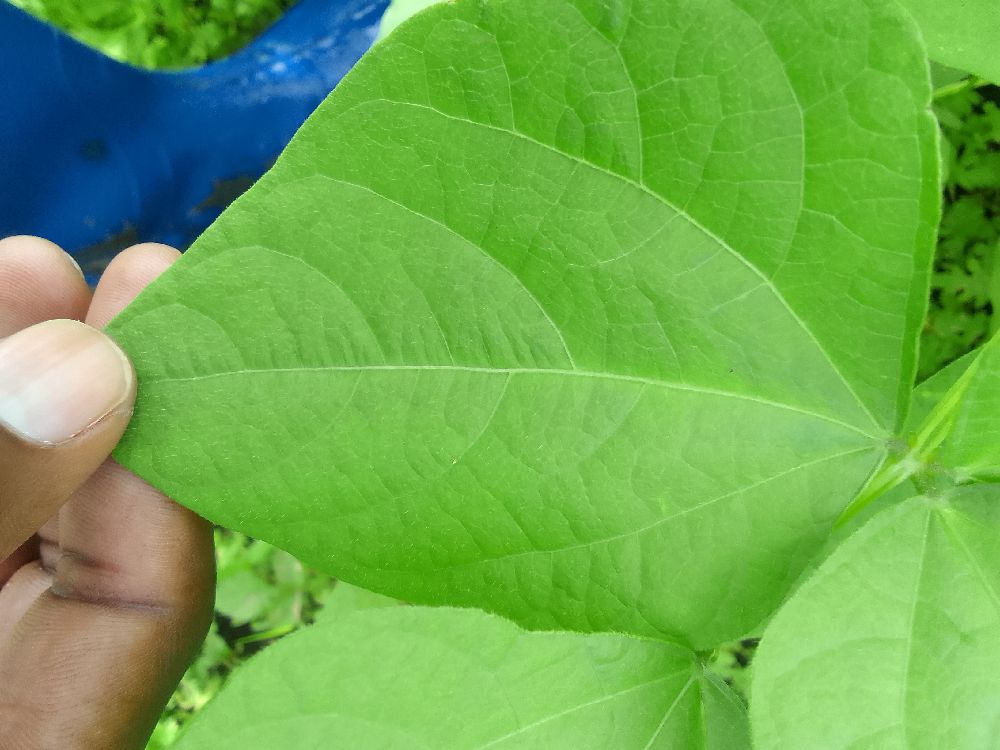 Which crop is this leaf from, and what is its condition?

common bean, healthy
